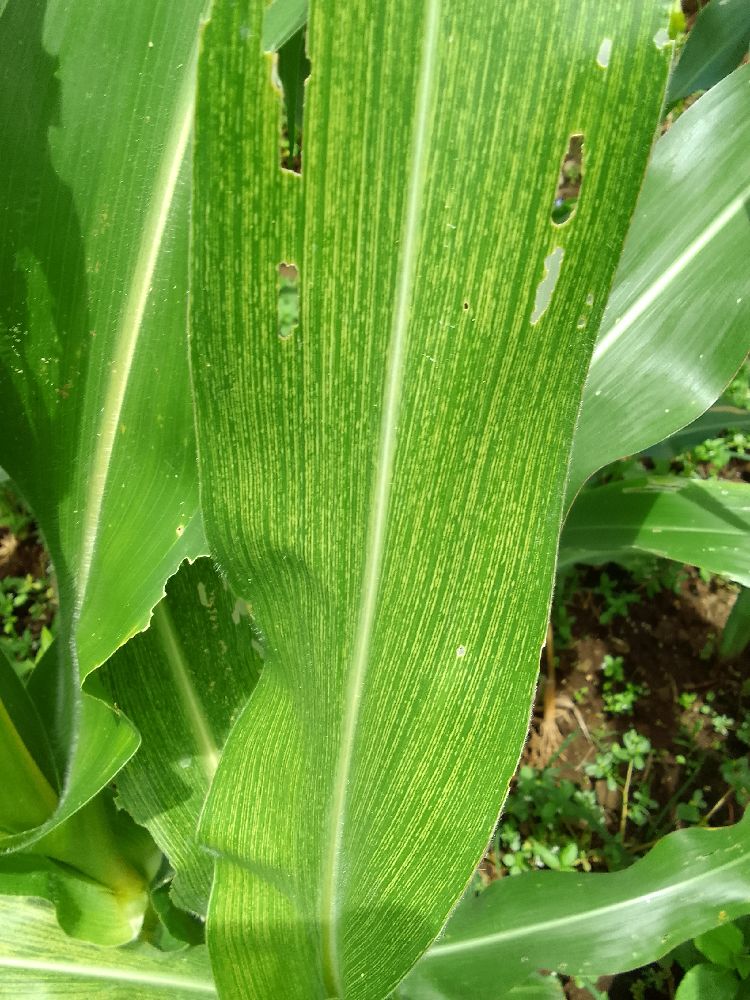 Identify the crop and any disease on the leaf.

maize, maize streak virus
